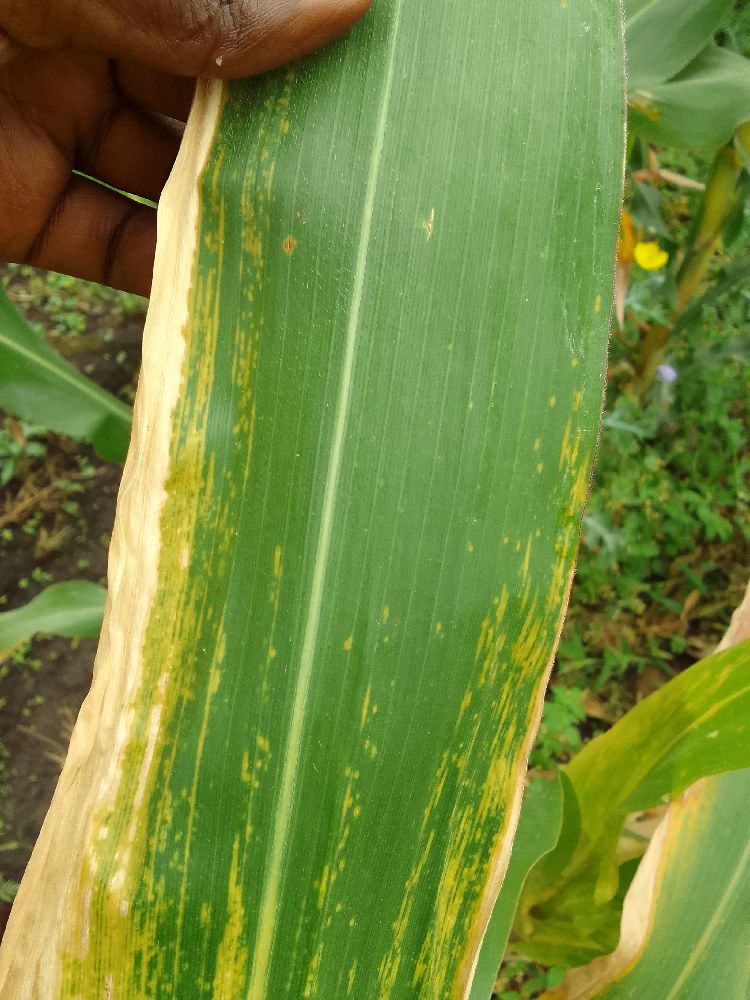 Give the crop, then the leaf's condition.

maize, maize lethal necrosis
